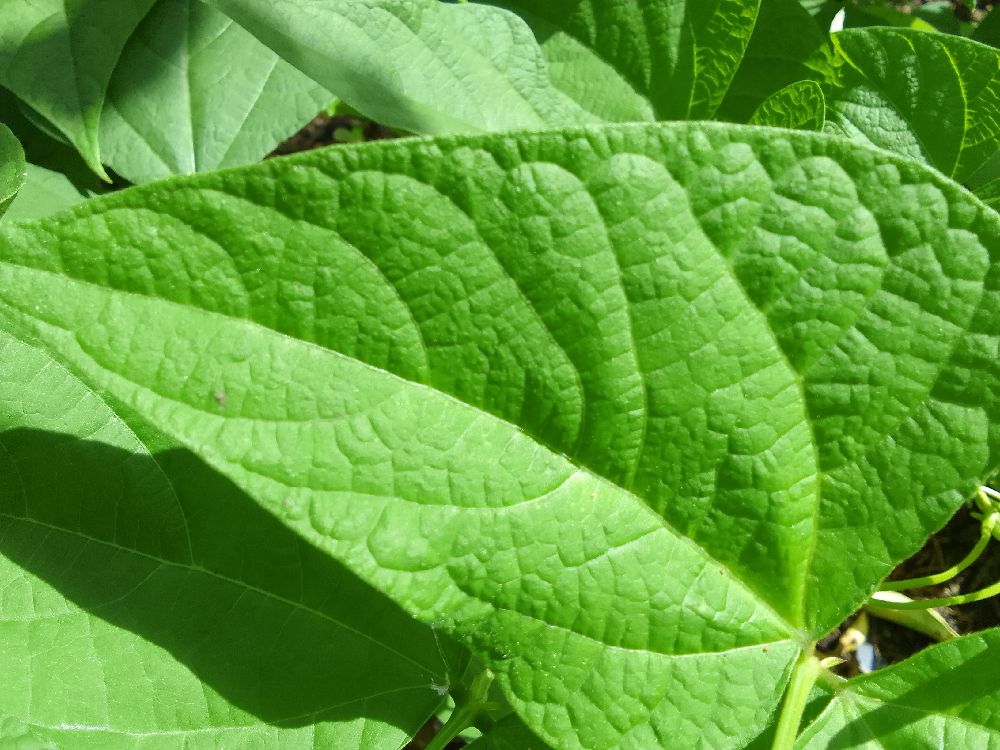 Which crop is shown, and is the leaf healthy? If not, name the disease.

common bean, healthy
